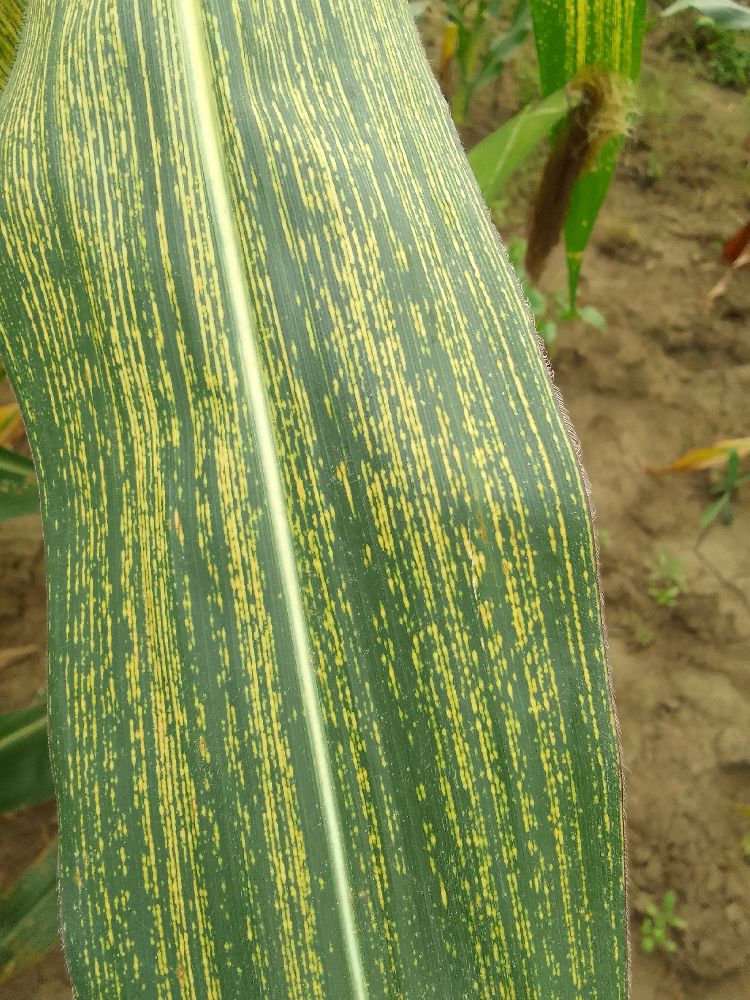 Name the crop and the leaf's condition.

maize, maize streak virus
